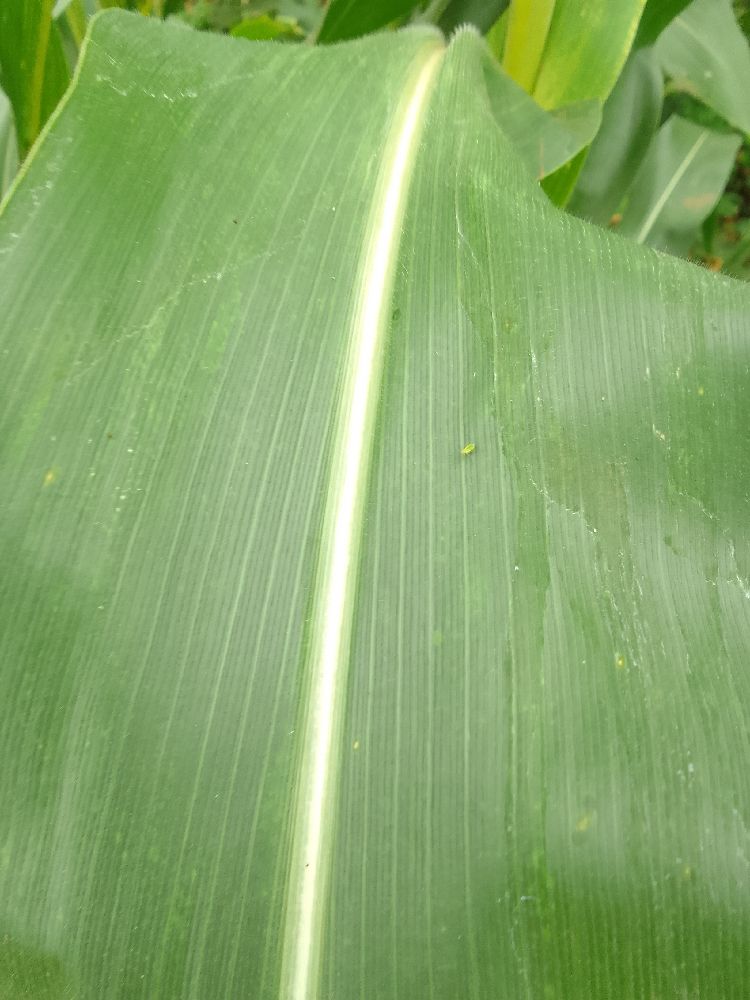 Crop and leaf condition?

maize, healthy
